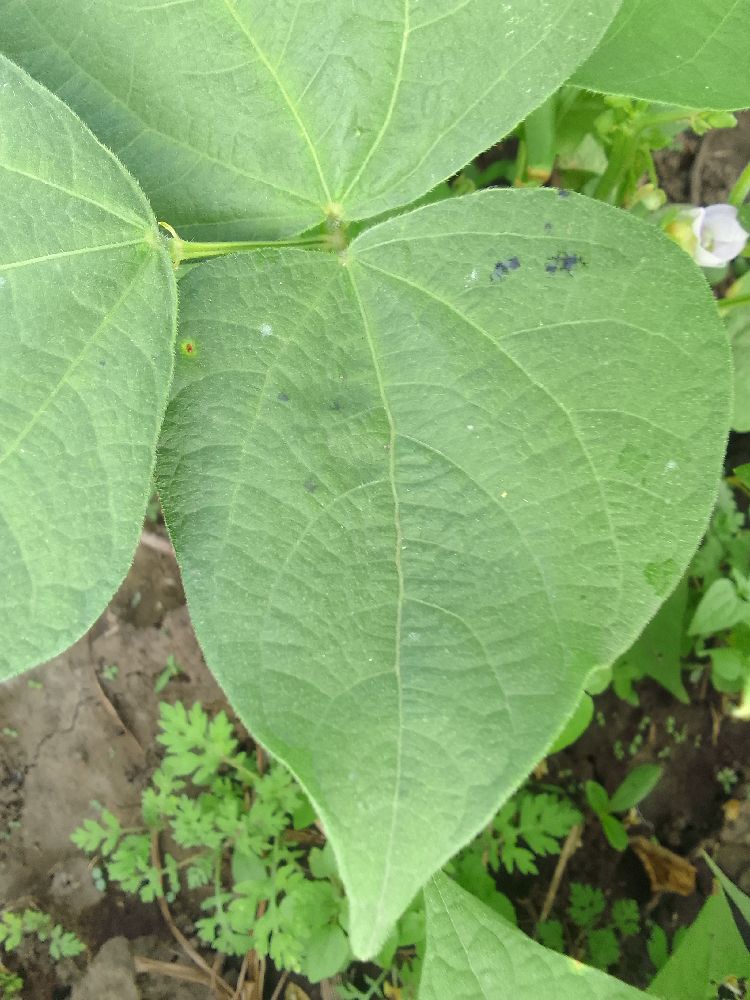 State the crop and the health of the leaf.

common bean, healthy
